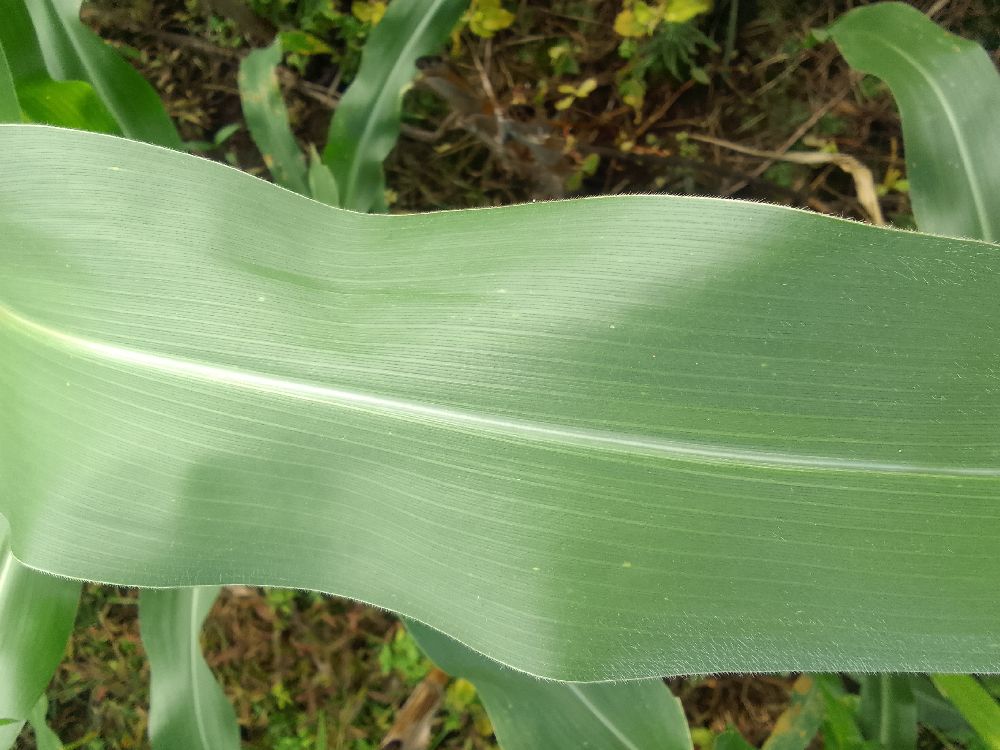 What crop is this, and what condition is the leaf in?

maize, healthy
